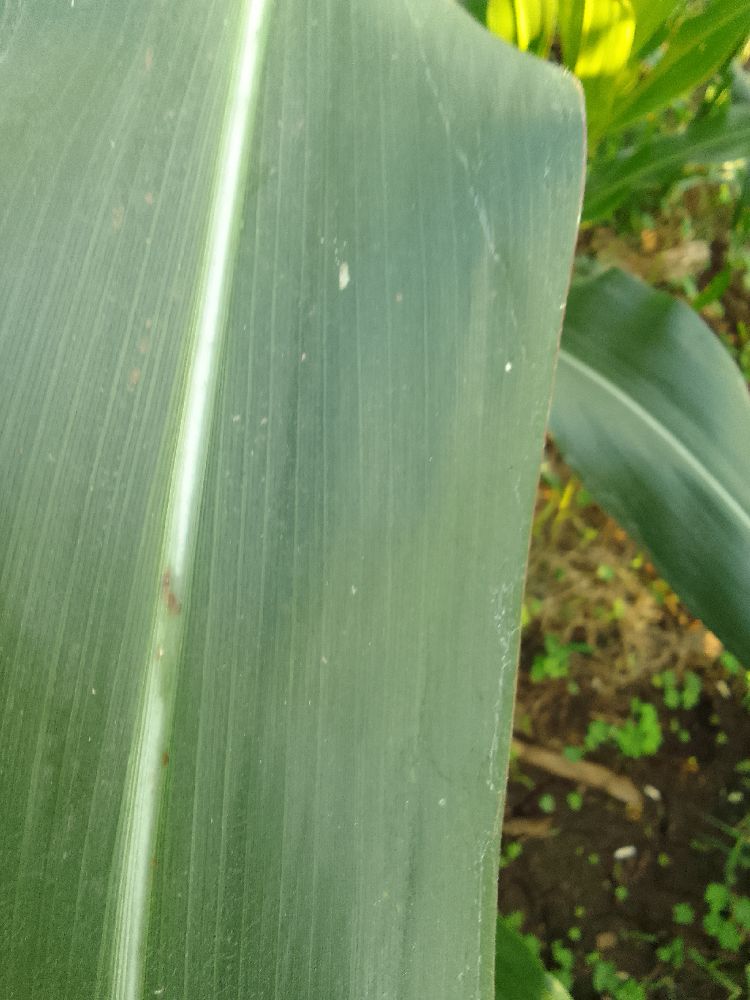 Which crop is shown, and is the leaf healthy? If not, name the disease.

maize, healthy
